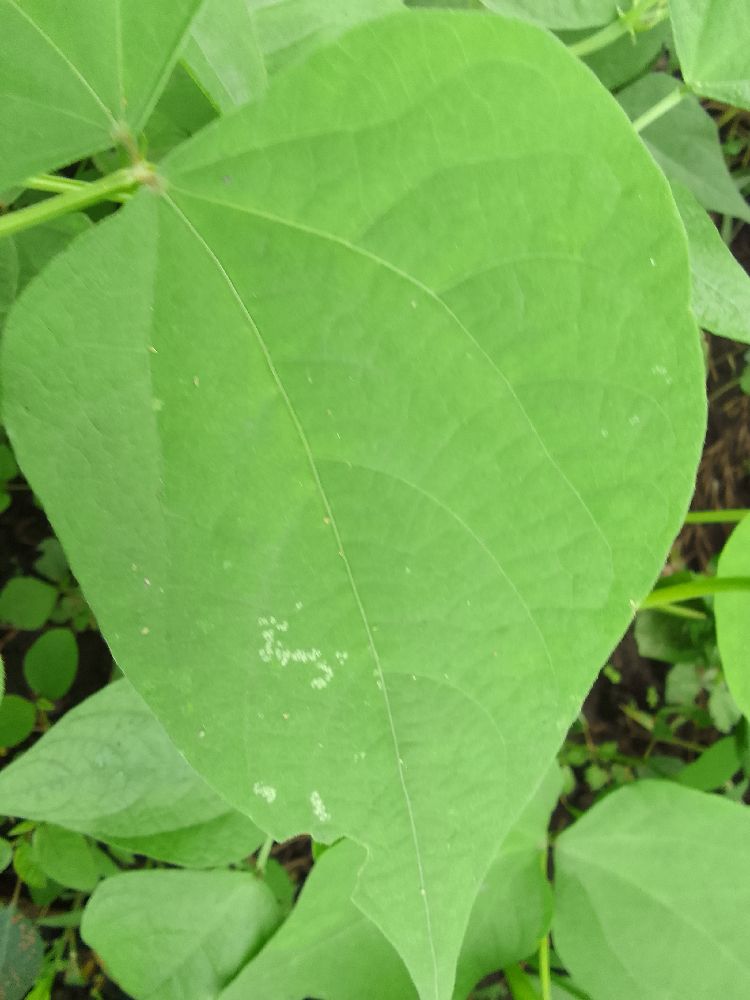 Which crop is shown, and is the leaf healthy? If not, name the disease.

common bean, healthy
